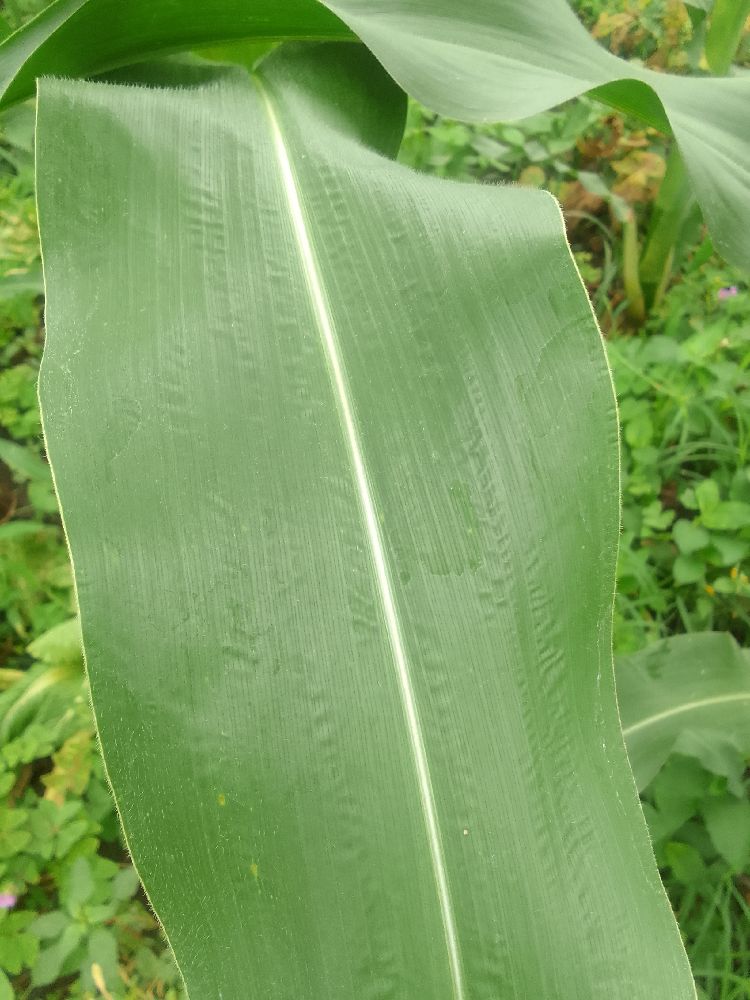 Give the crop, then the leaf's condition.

maize, healthy
